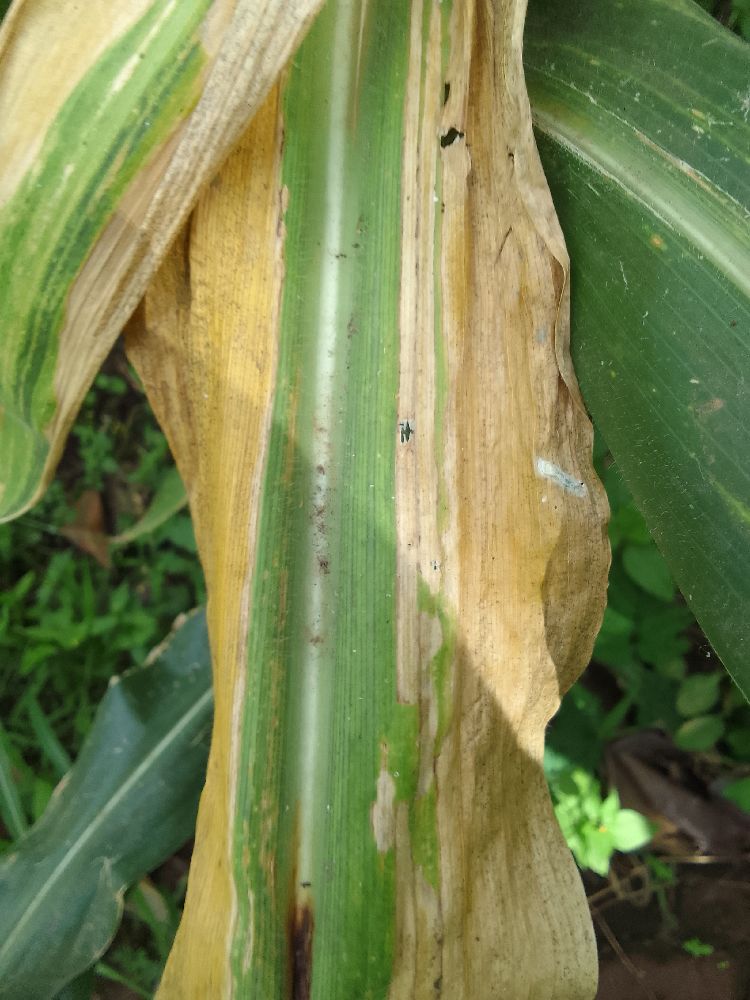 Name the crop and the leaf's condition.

maize, maize lethal necrosis
